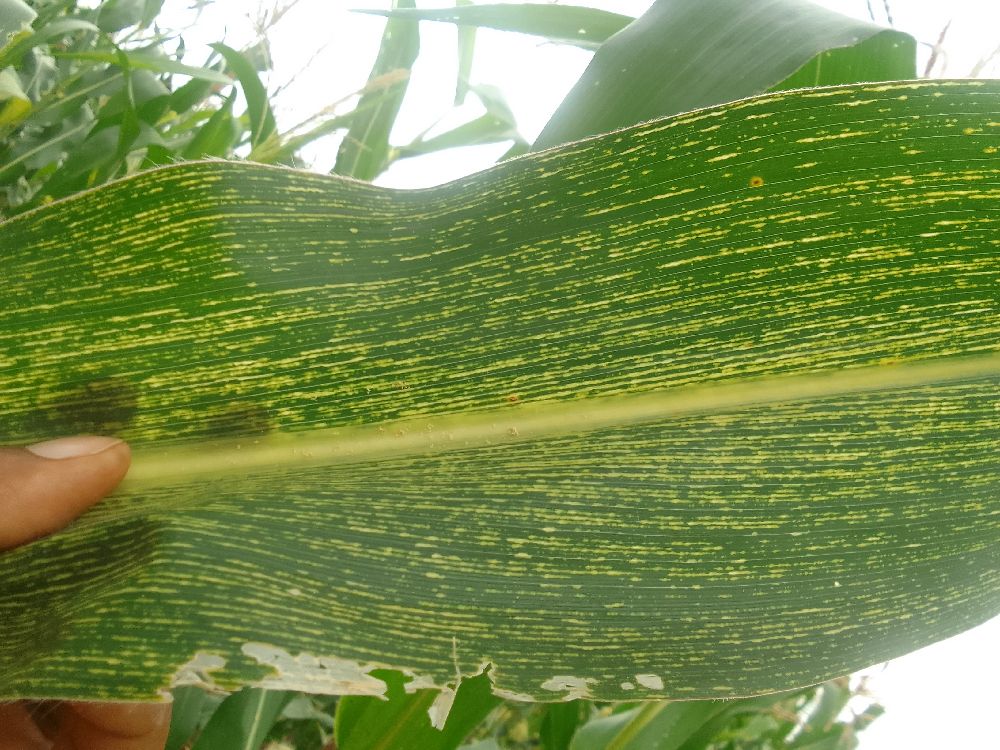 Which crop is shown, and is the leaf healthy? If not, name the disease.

maize, maize streak virus
